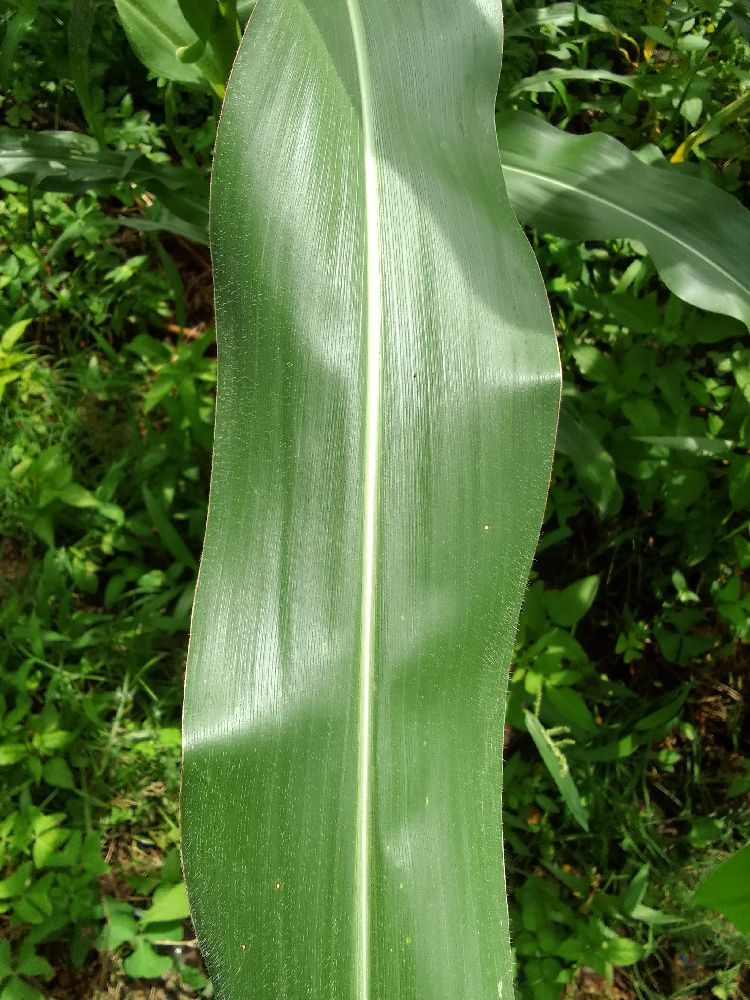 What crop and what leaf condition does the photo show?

maize, healthy
